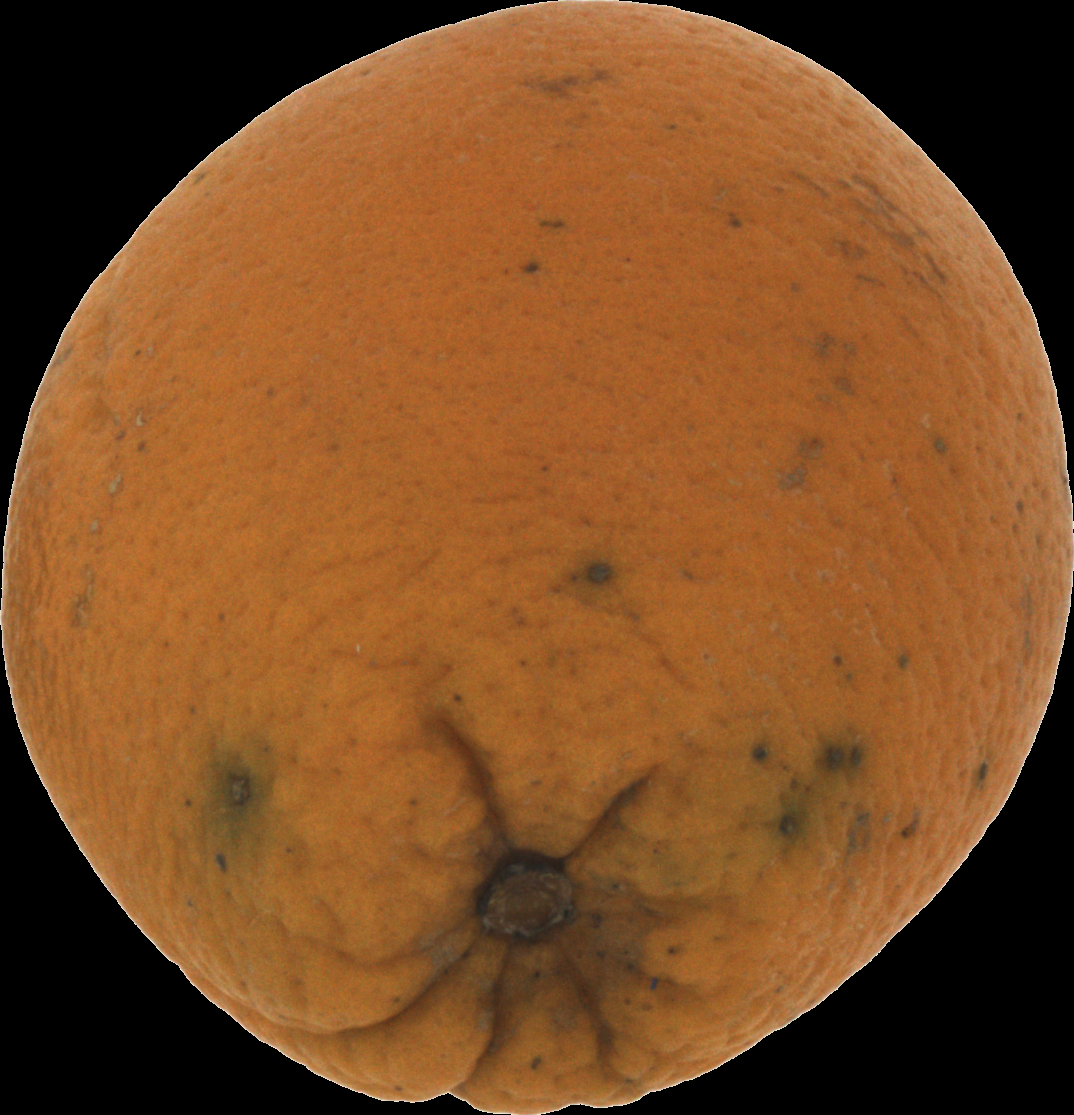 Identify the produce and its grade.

orange, bad
